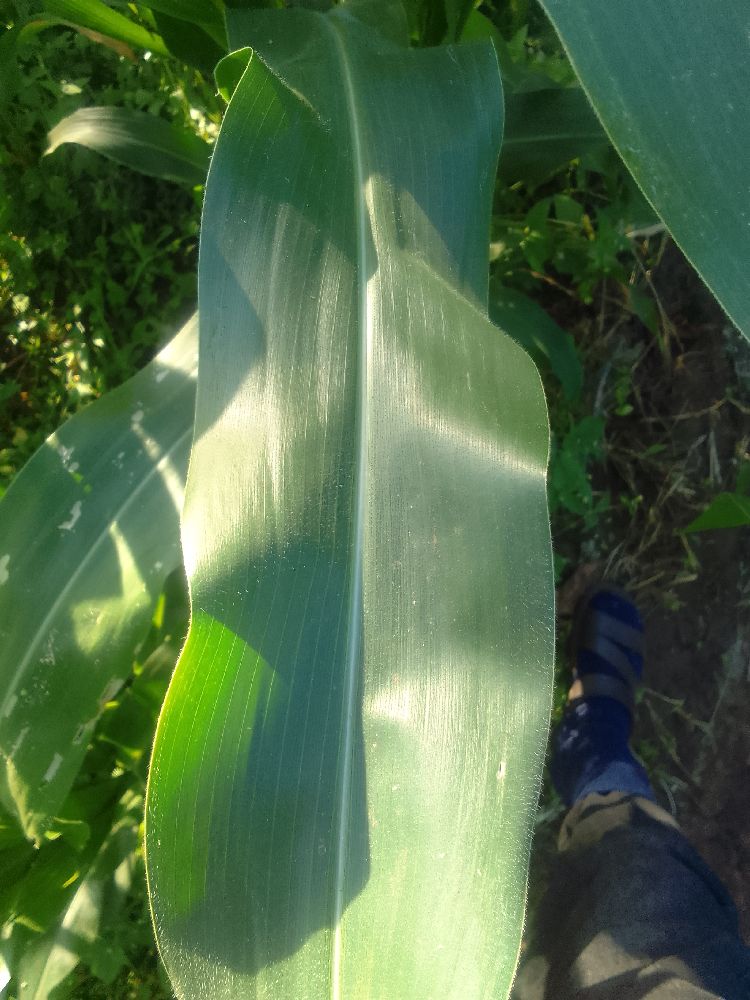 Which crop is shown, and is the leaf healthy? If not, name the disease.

maize, healthy
